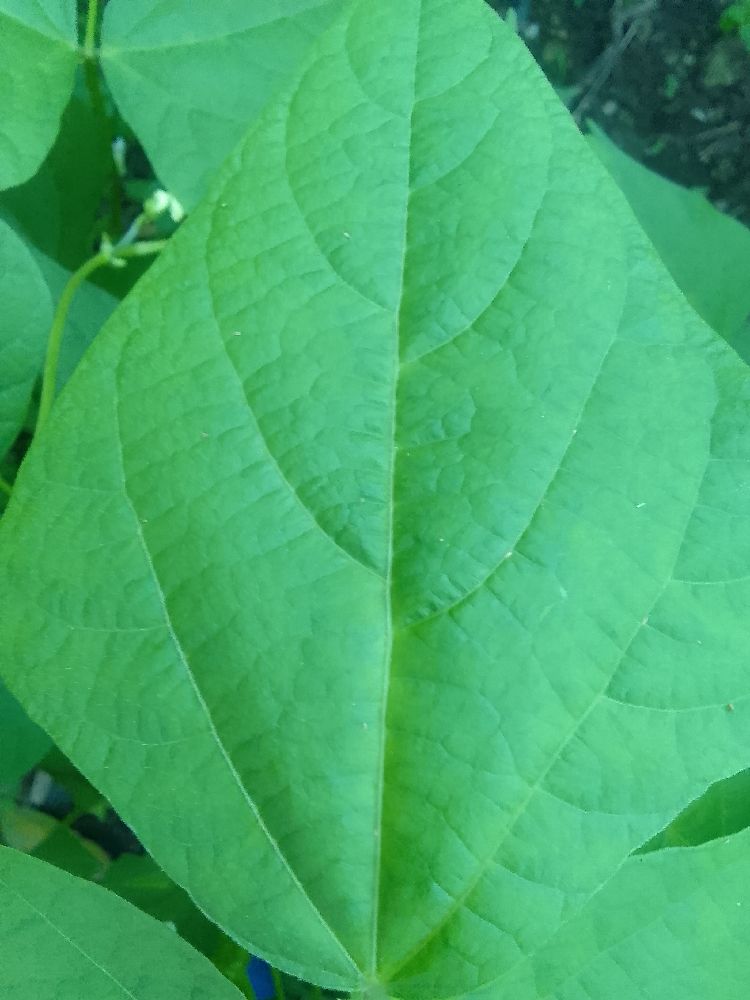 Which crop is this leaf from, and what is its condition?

common bean, healthy
